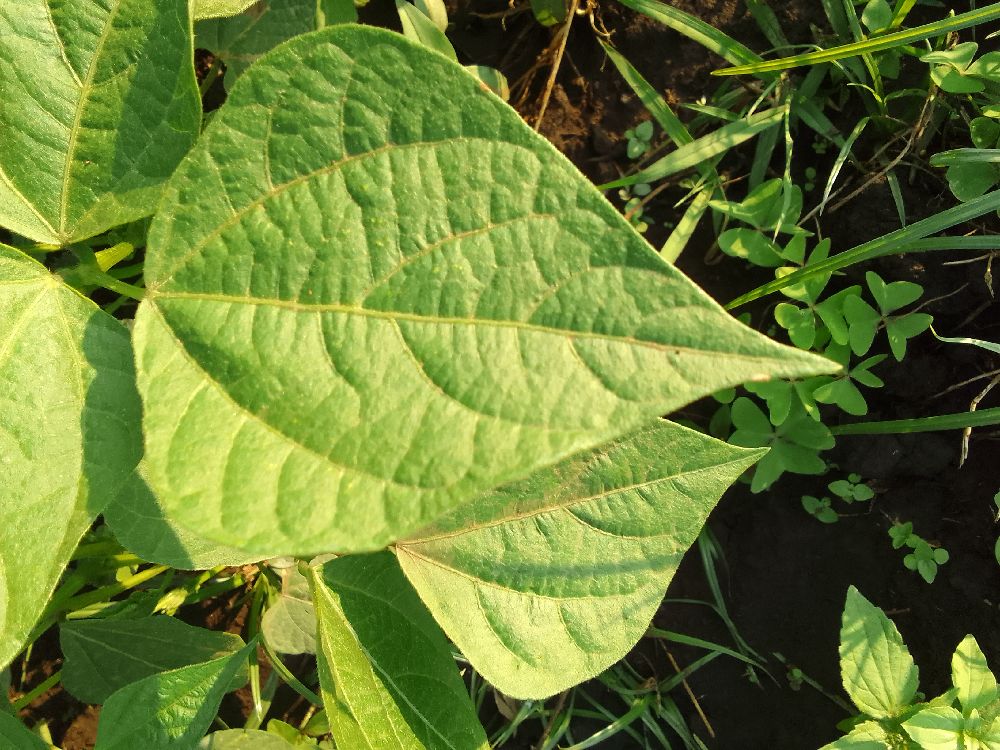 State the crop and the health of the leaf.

common bean, healthy
